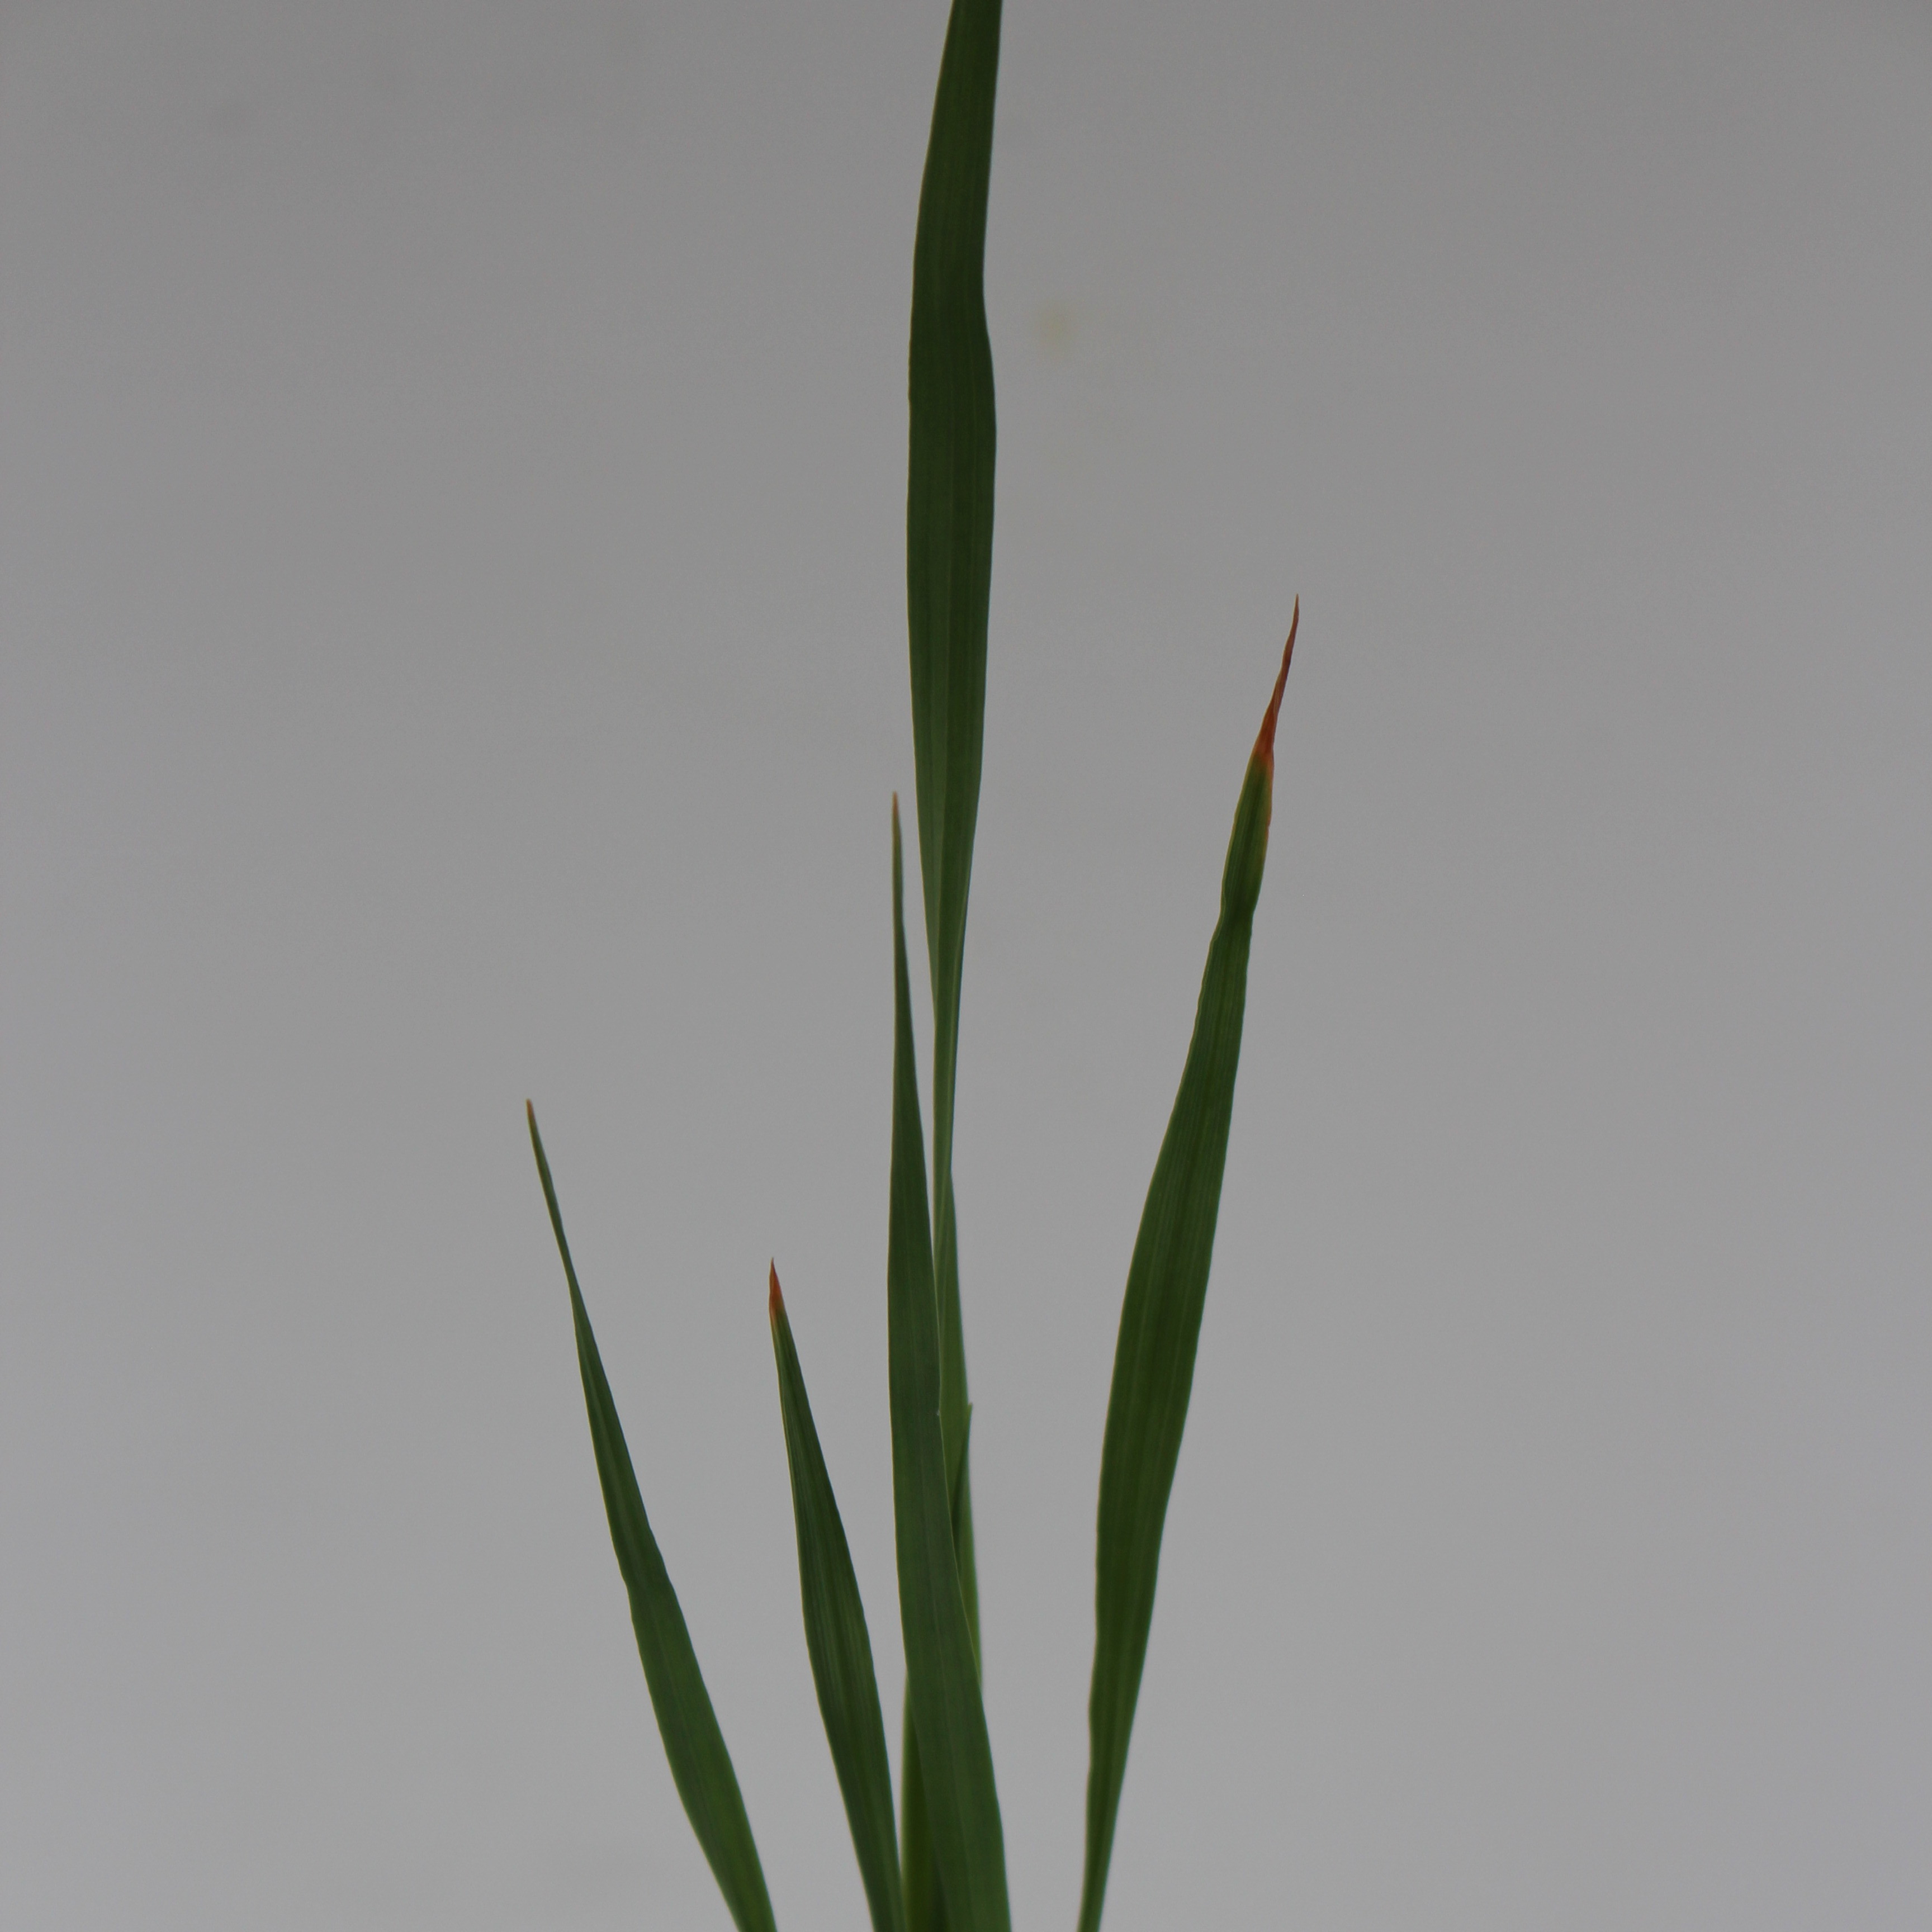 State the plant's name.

Avena sterilis
